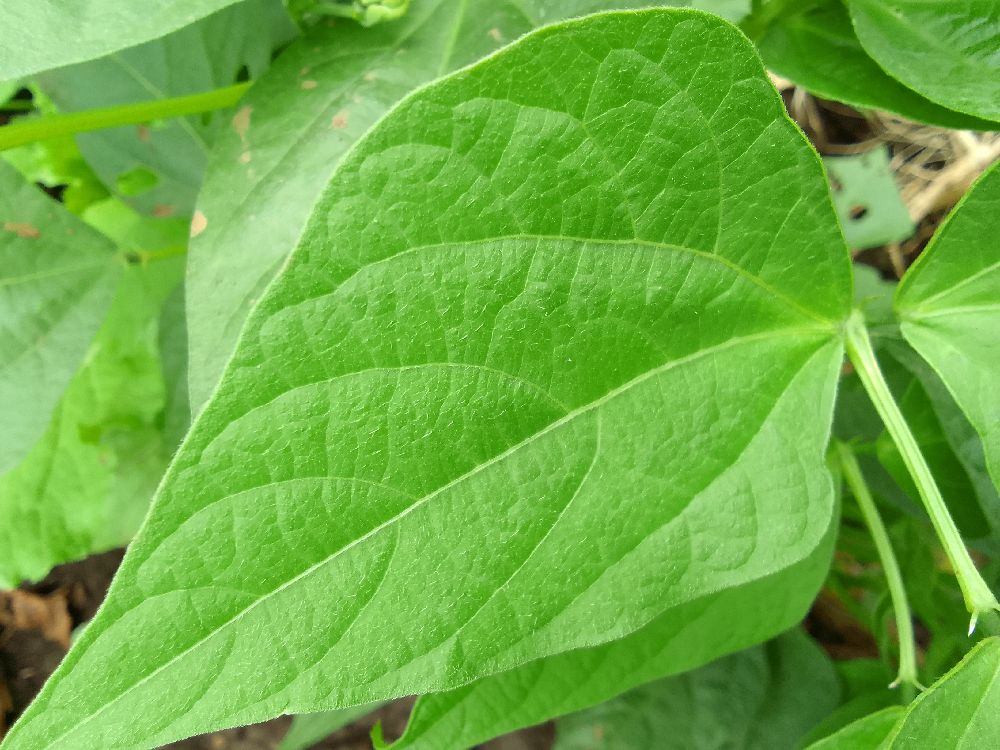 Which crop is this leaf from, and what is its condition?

common bean, healthy
